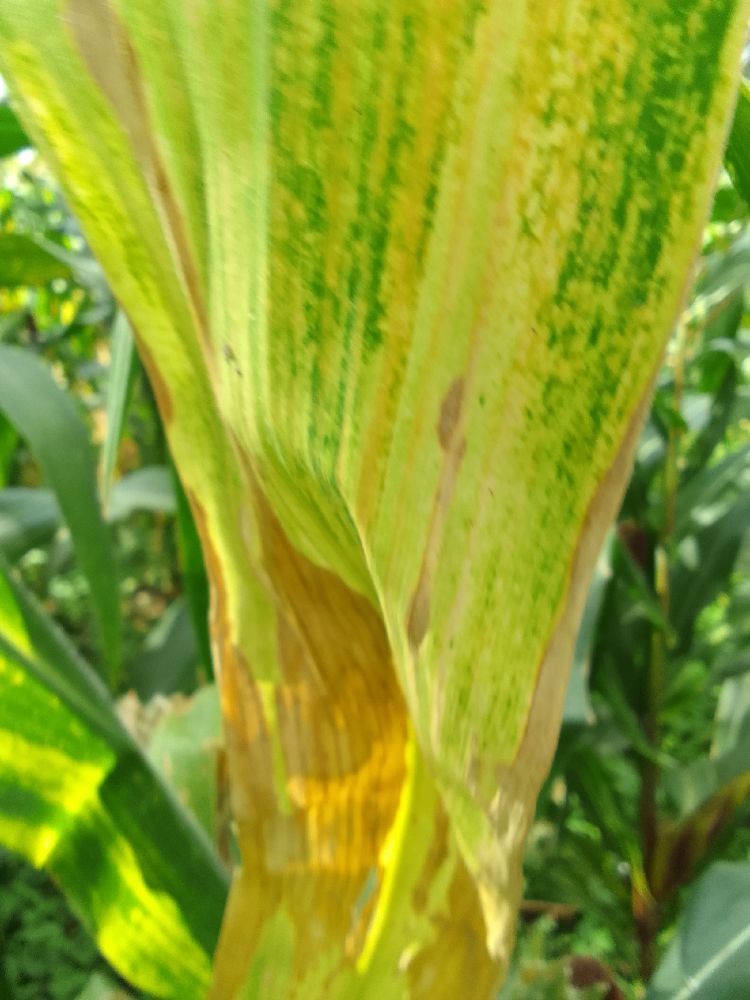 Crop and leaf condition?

maize, maize lethal necrosis
